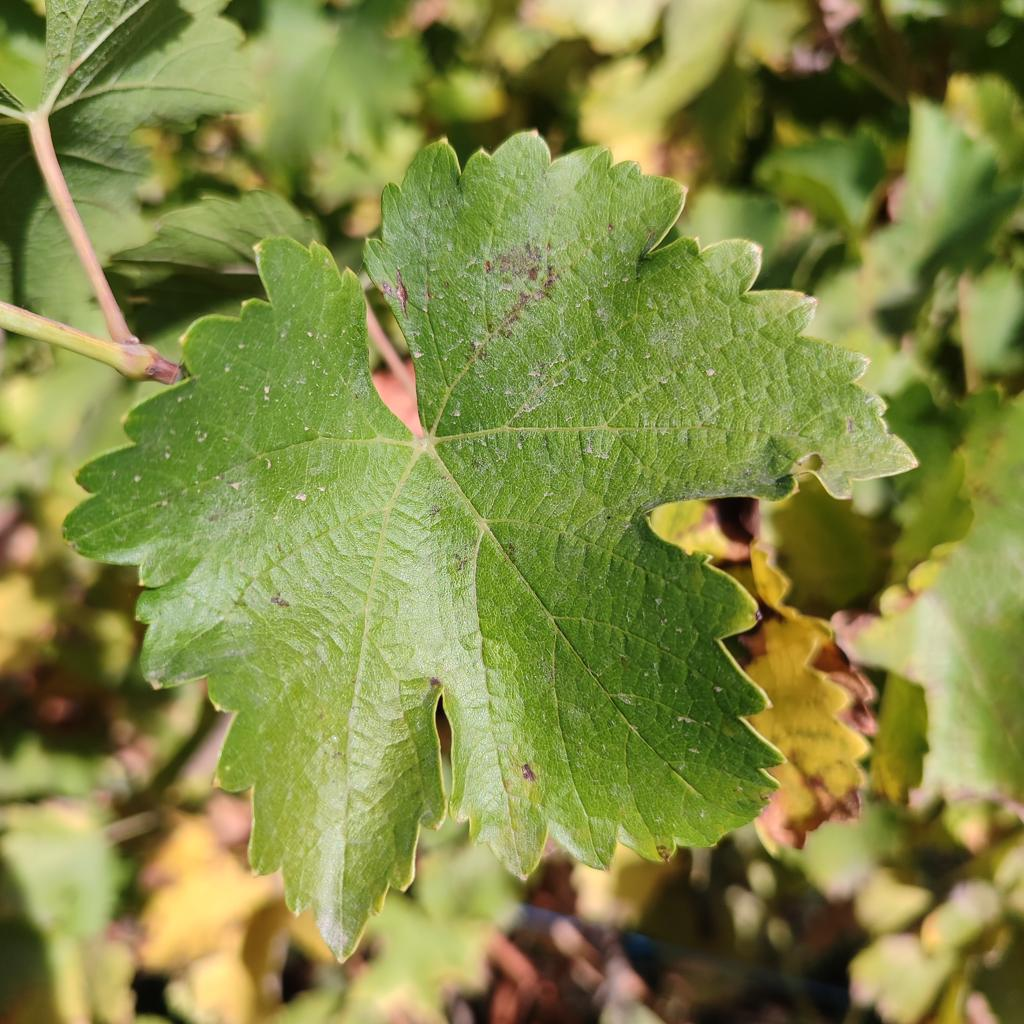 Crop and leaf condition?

grapevine, powdery mildew
